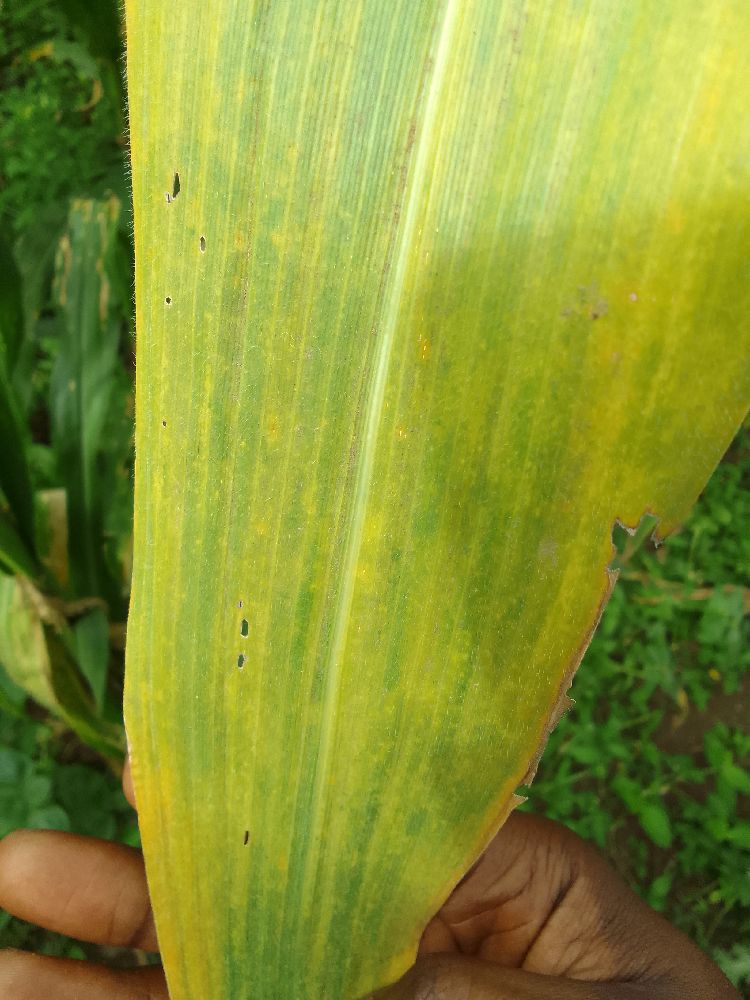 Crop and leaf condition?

maize, maize lethal necrosis
